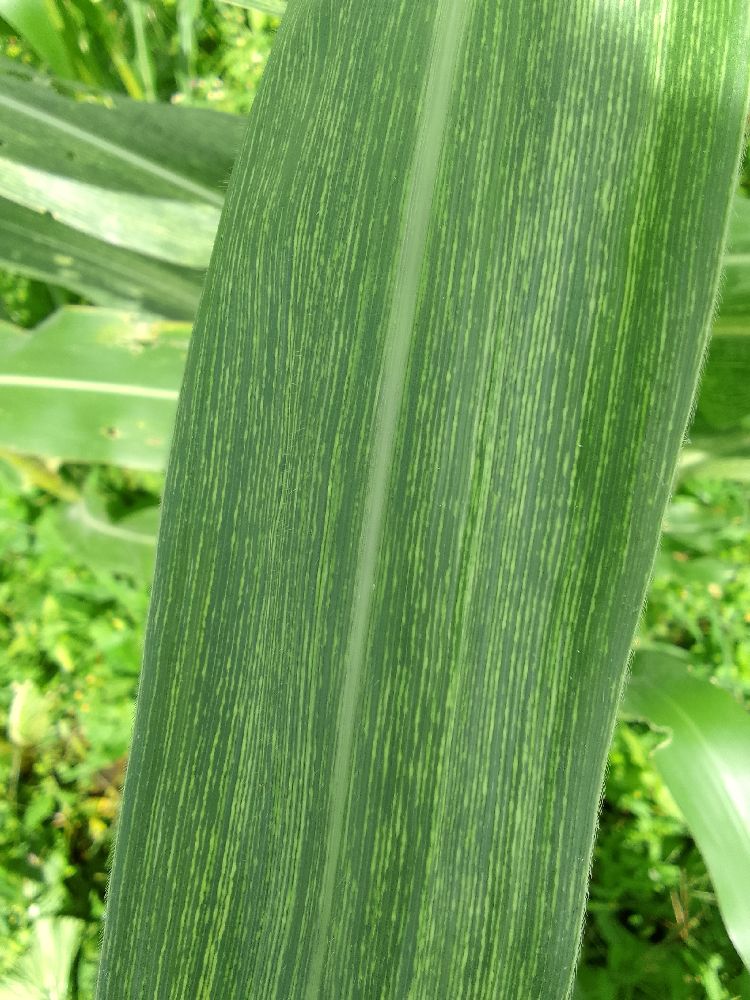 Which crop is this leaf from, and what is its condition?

maize, maize streak virus
